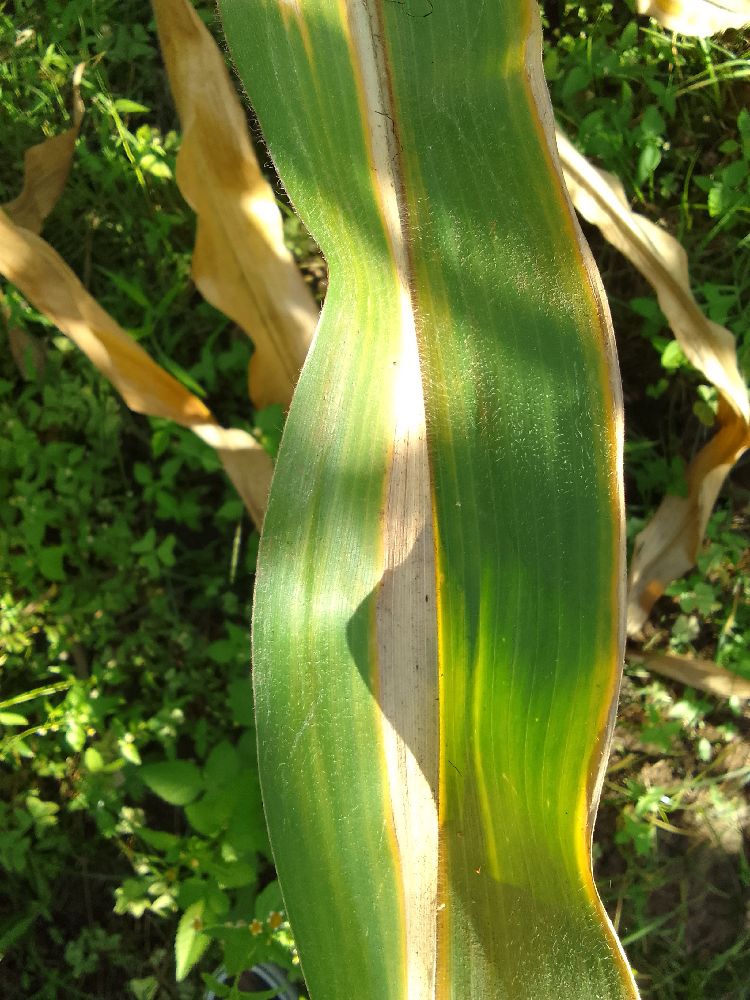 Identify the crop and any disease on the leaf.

maize, maize lethal necrosis
